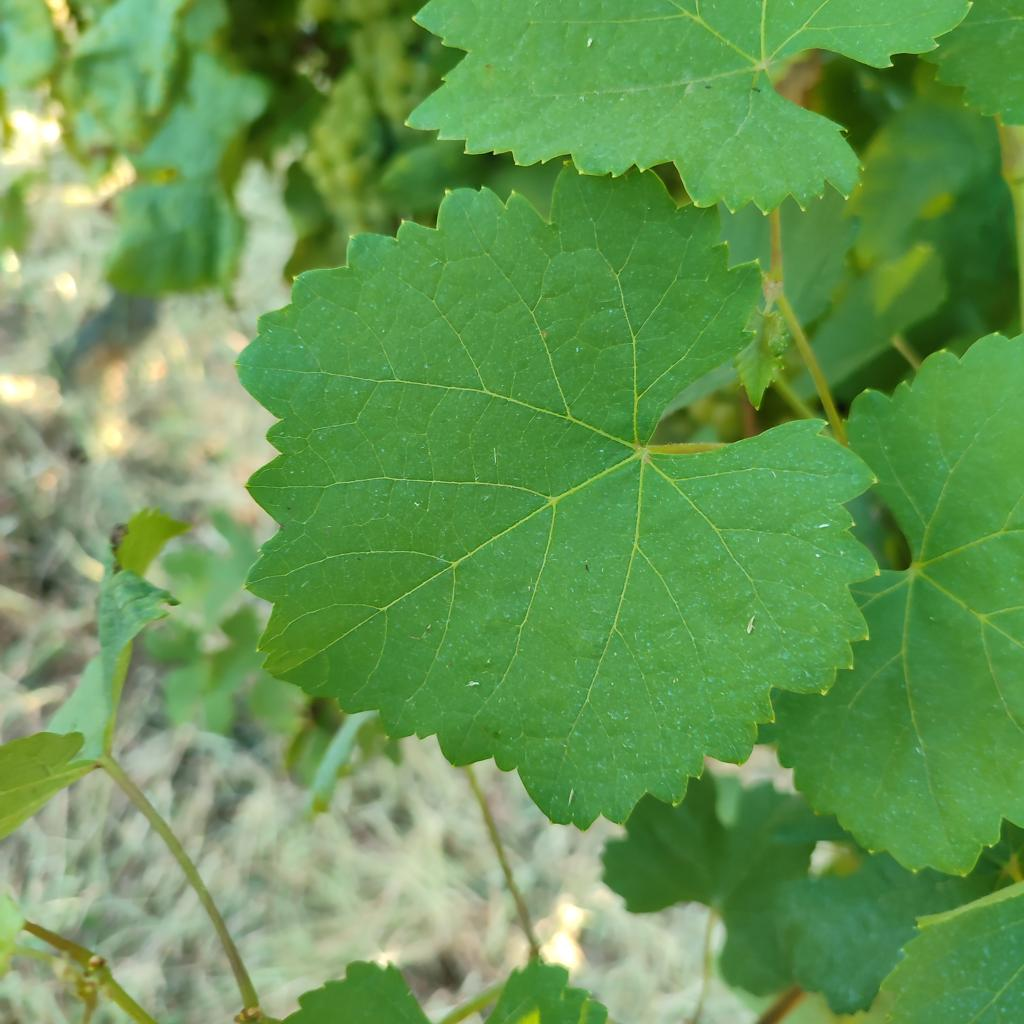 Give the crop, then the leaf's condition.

grapevine, healthy
